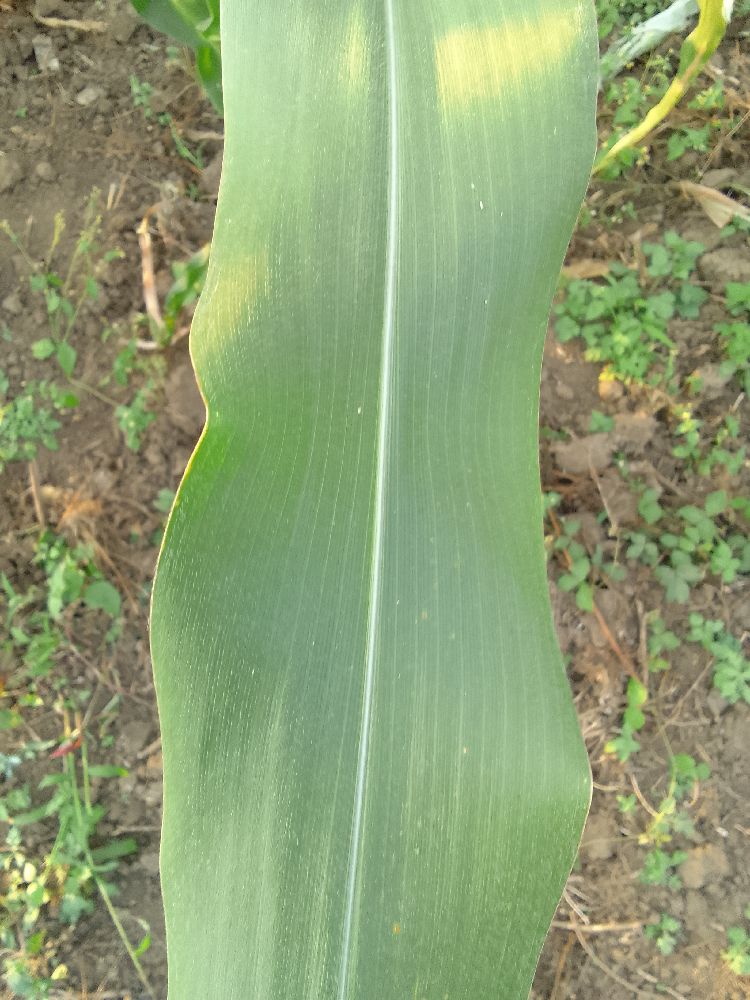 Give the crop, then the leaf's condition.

maize, healthy
